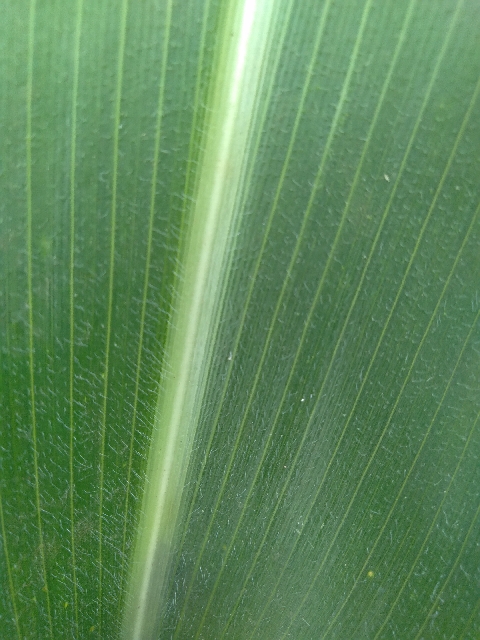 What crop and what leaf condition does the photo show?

maize, healthy
